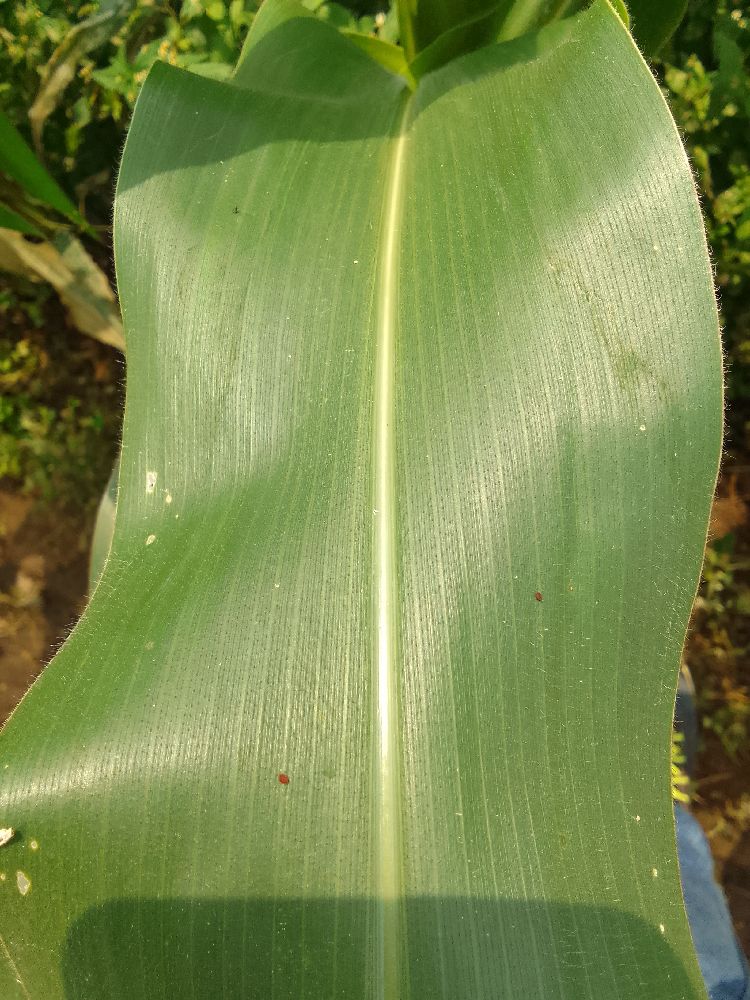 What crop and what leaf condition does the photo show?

maize, healthy
